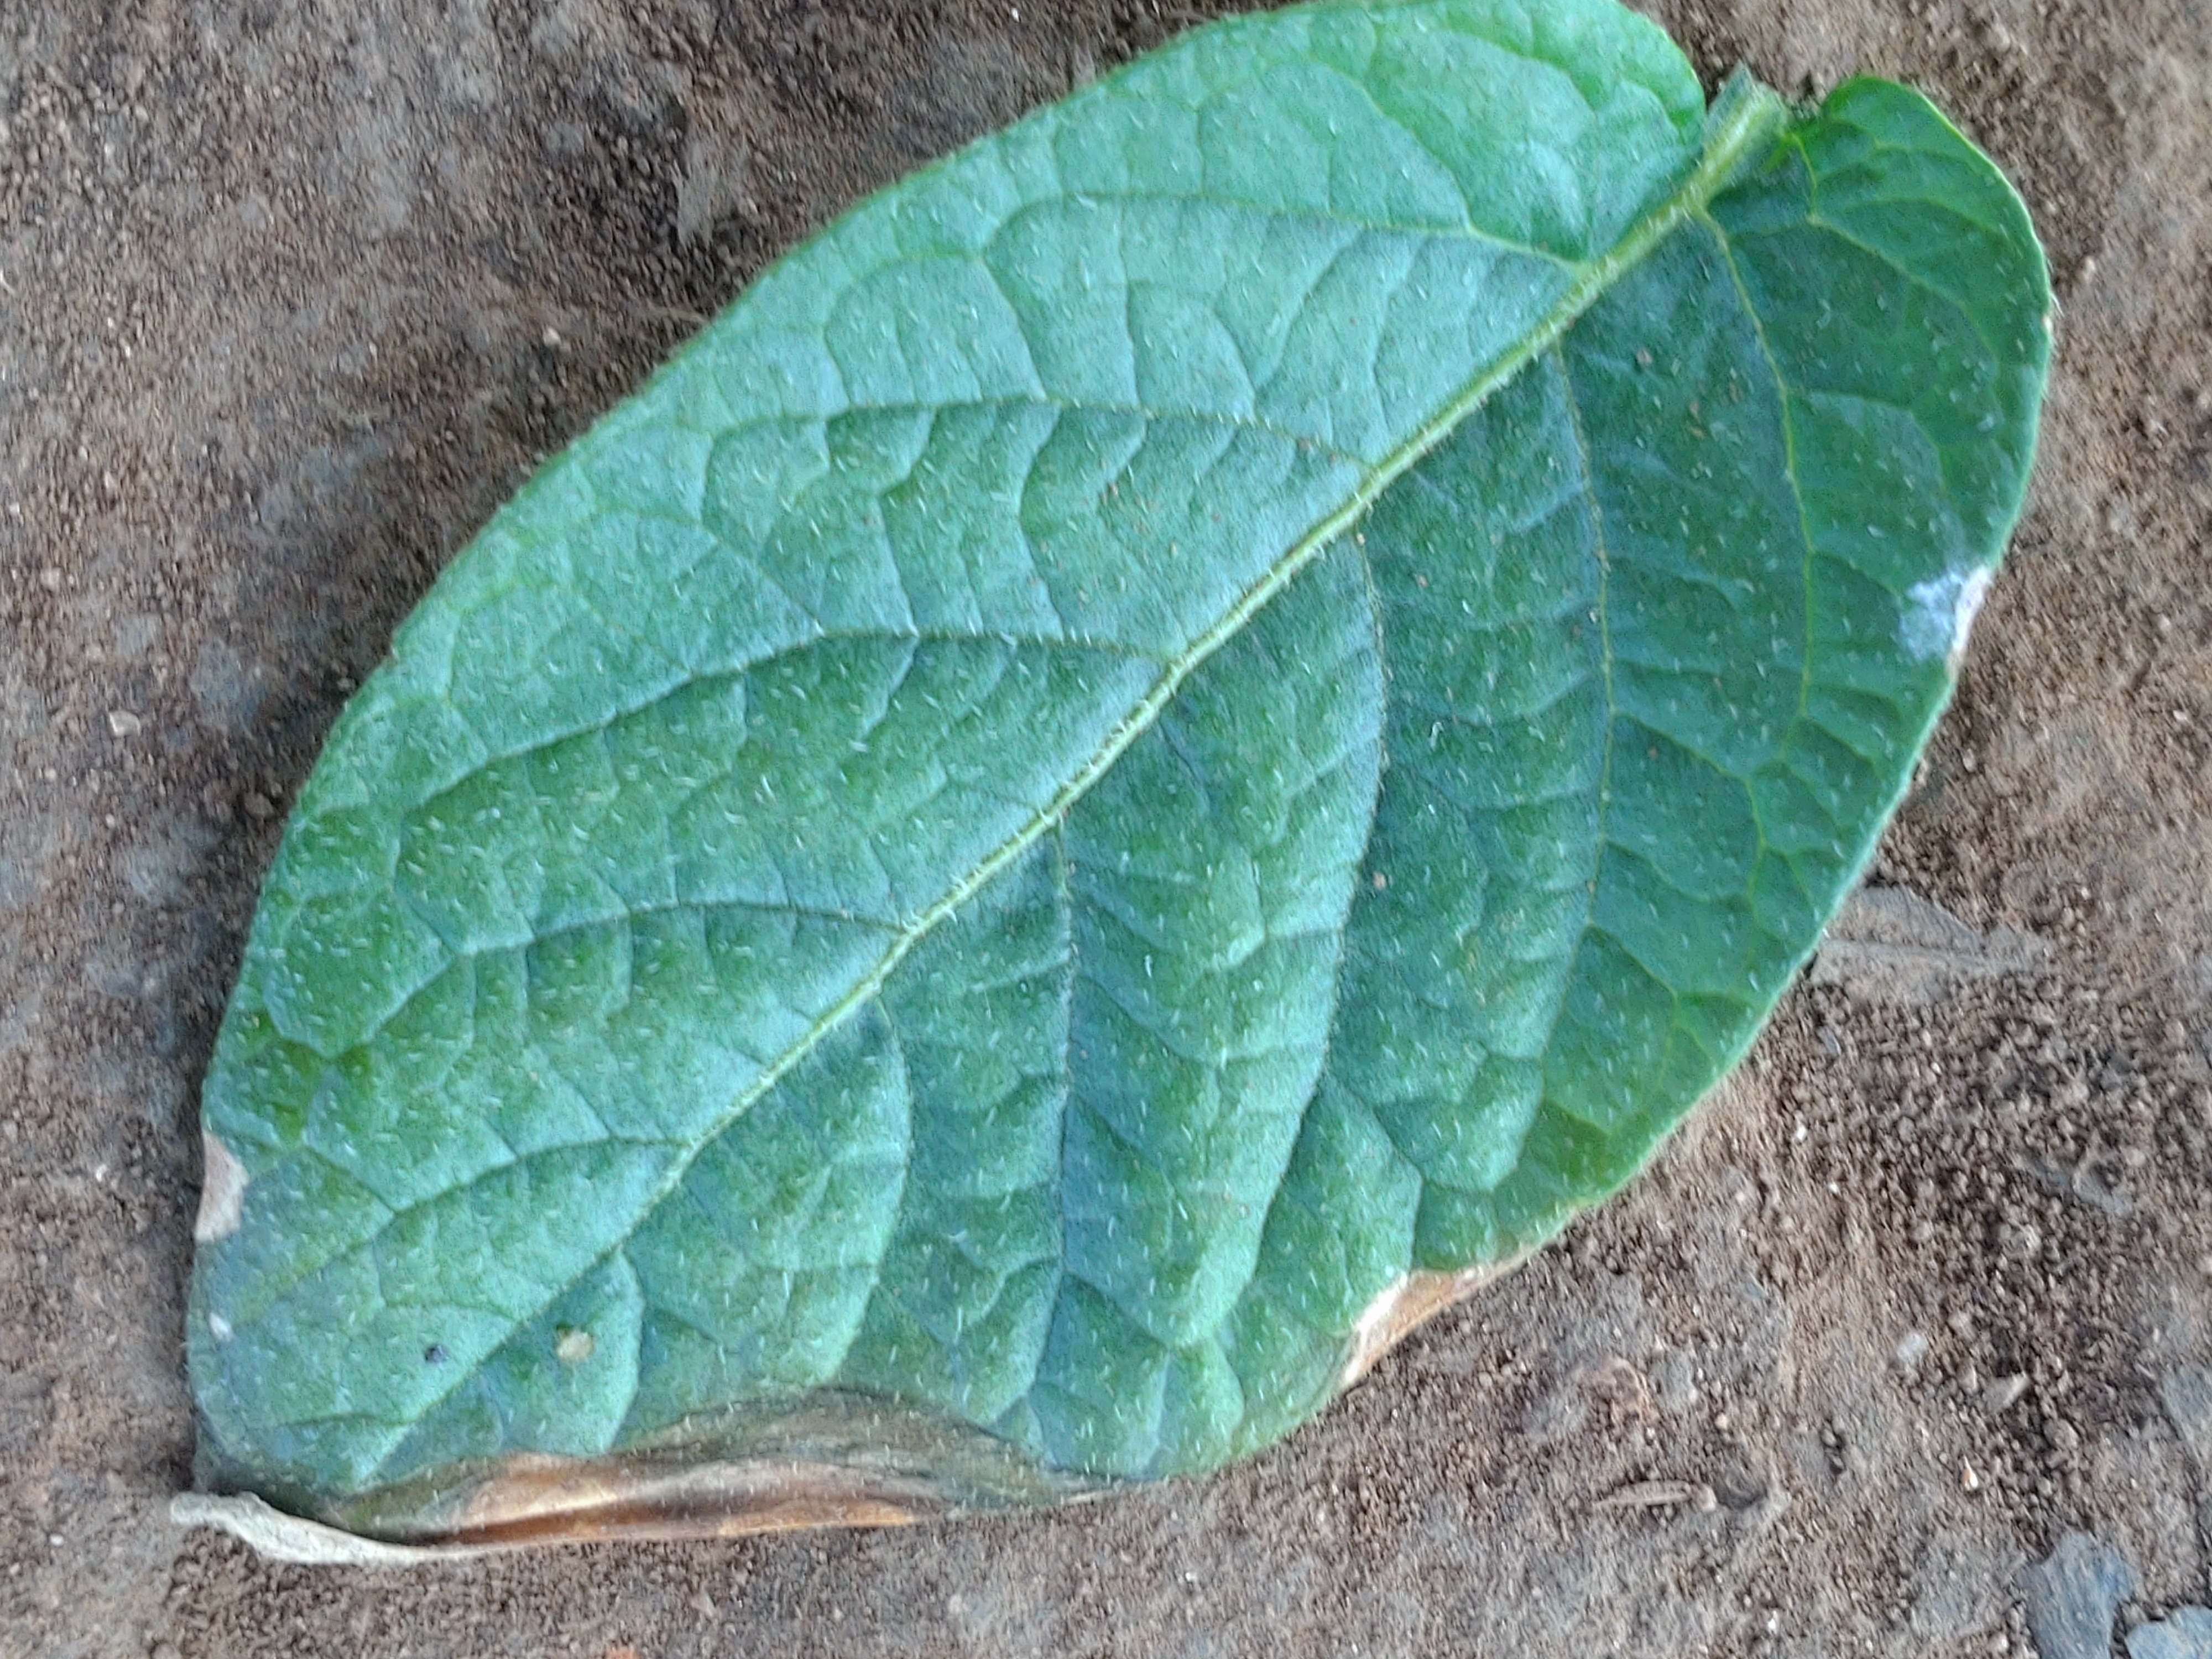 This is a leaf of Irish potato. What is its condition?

early blight
